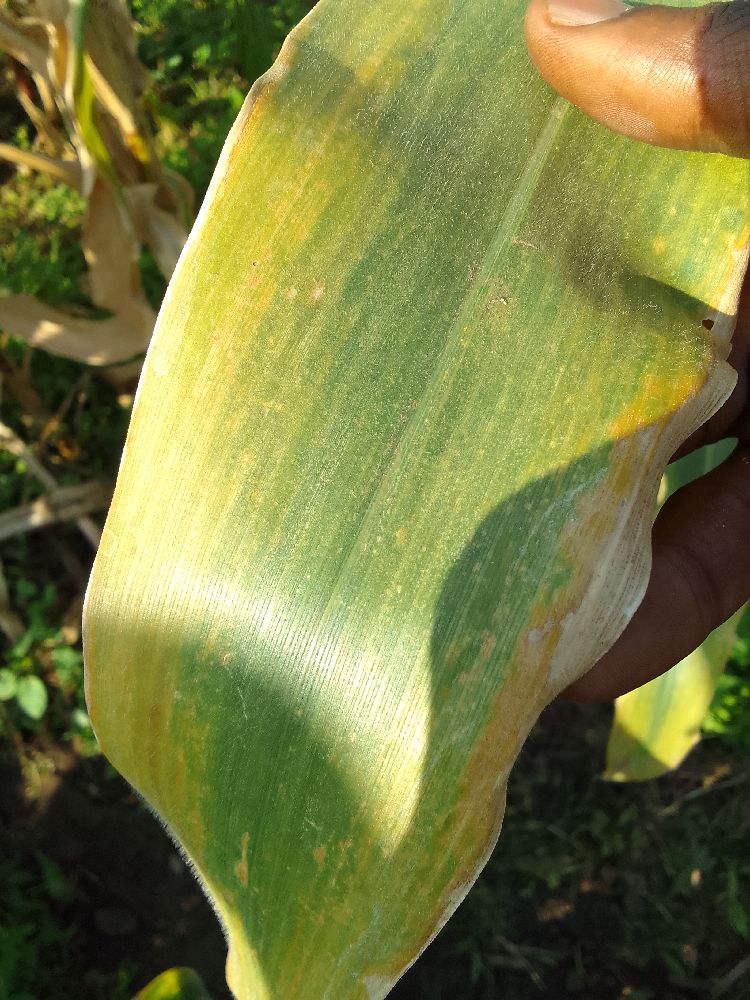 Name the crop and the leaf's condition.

maize, maize lethal necrosis
